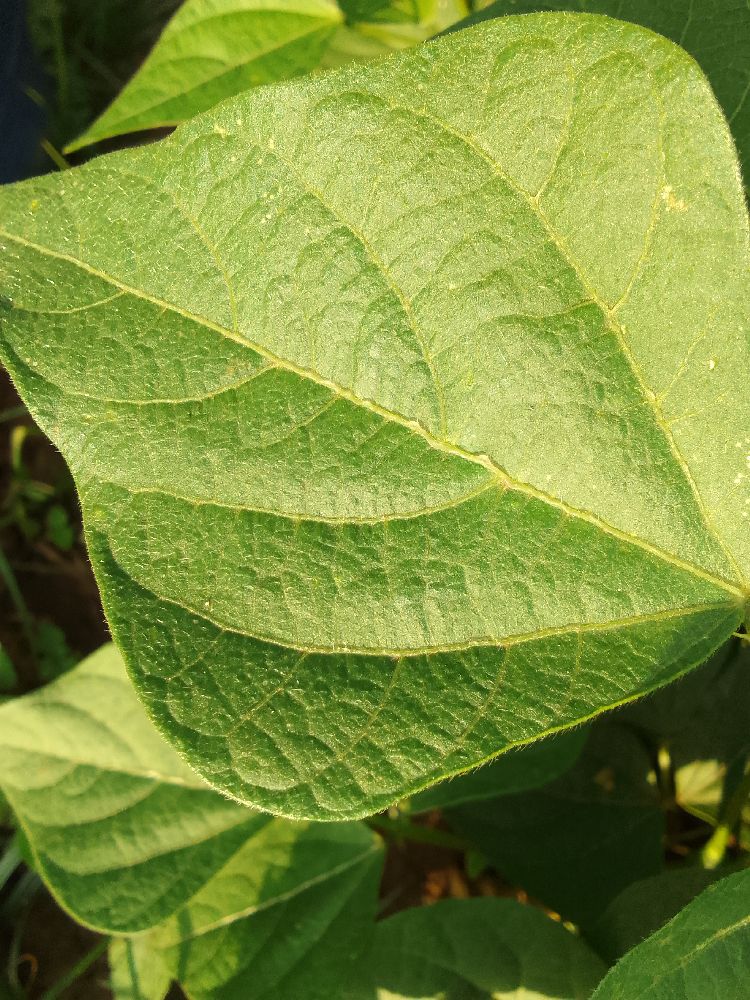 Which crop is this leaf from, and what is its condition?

common bean, healthy
